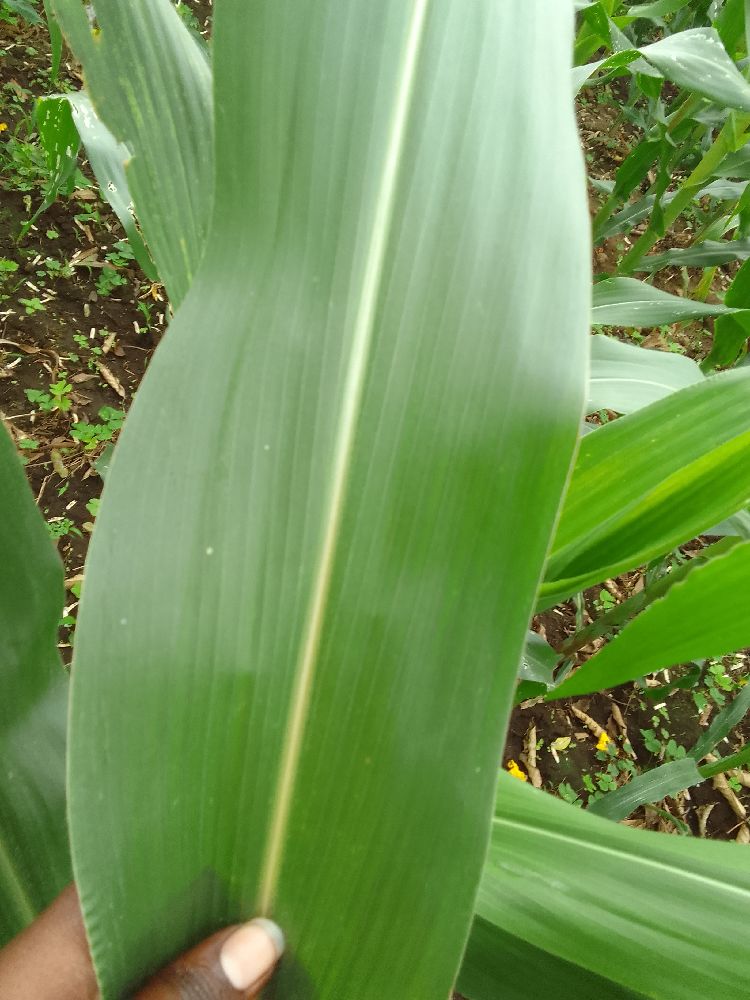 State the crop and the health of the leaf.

maize, healthy
